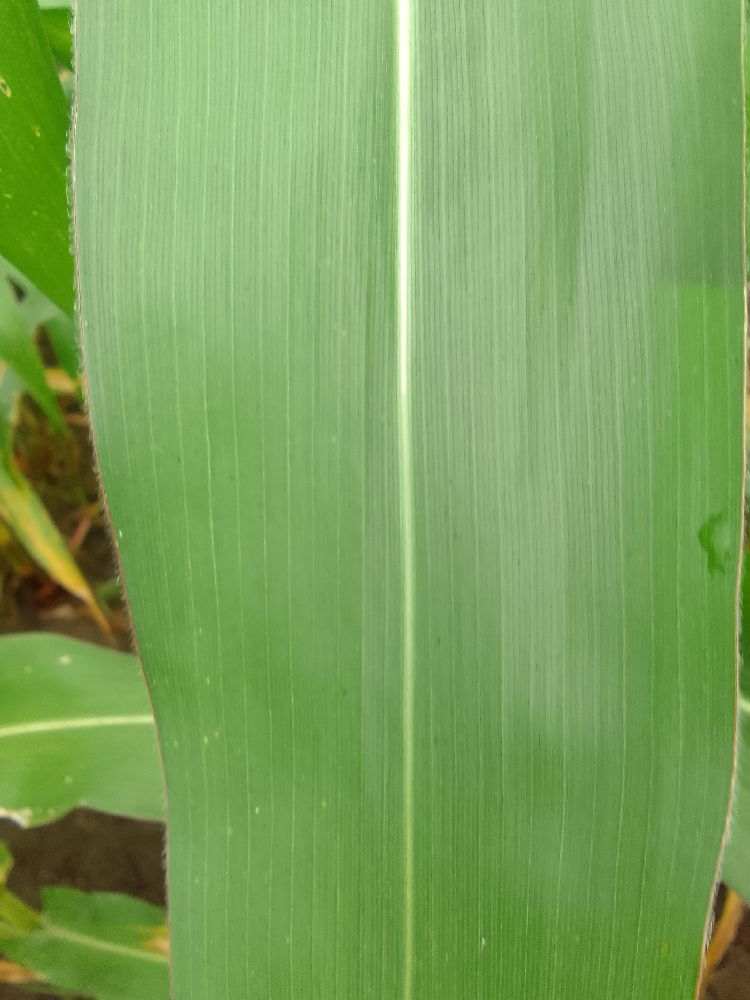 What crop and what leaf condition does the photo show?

maize, healthy
